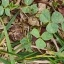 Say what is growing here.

unstructured weed
